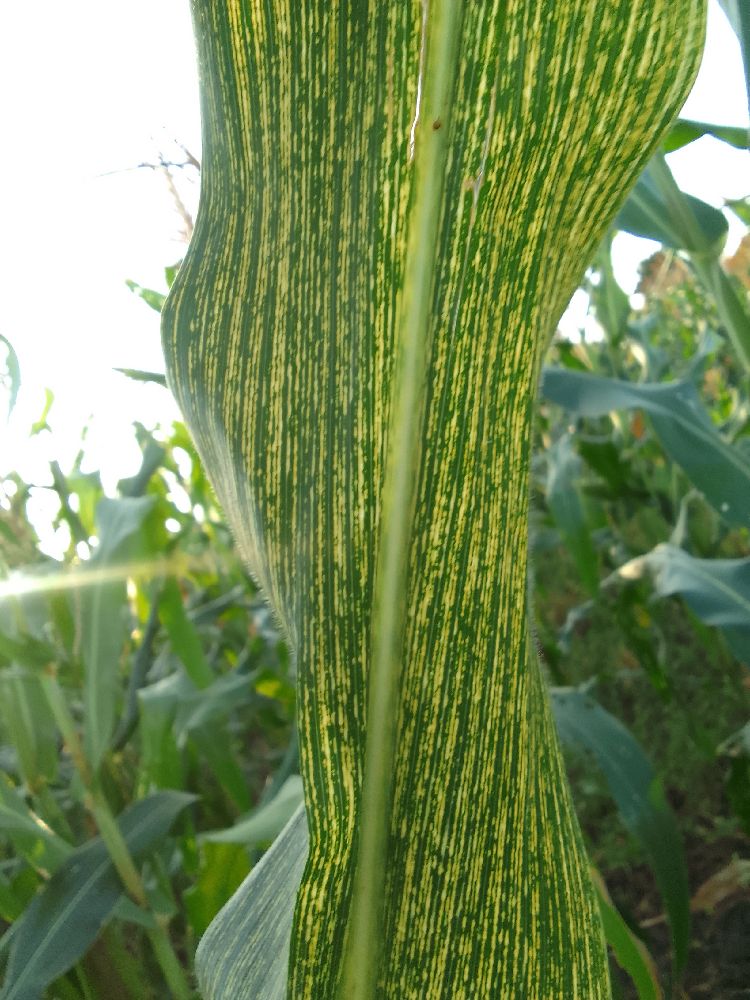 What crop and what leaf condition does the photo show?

maize, maize streak virus
